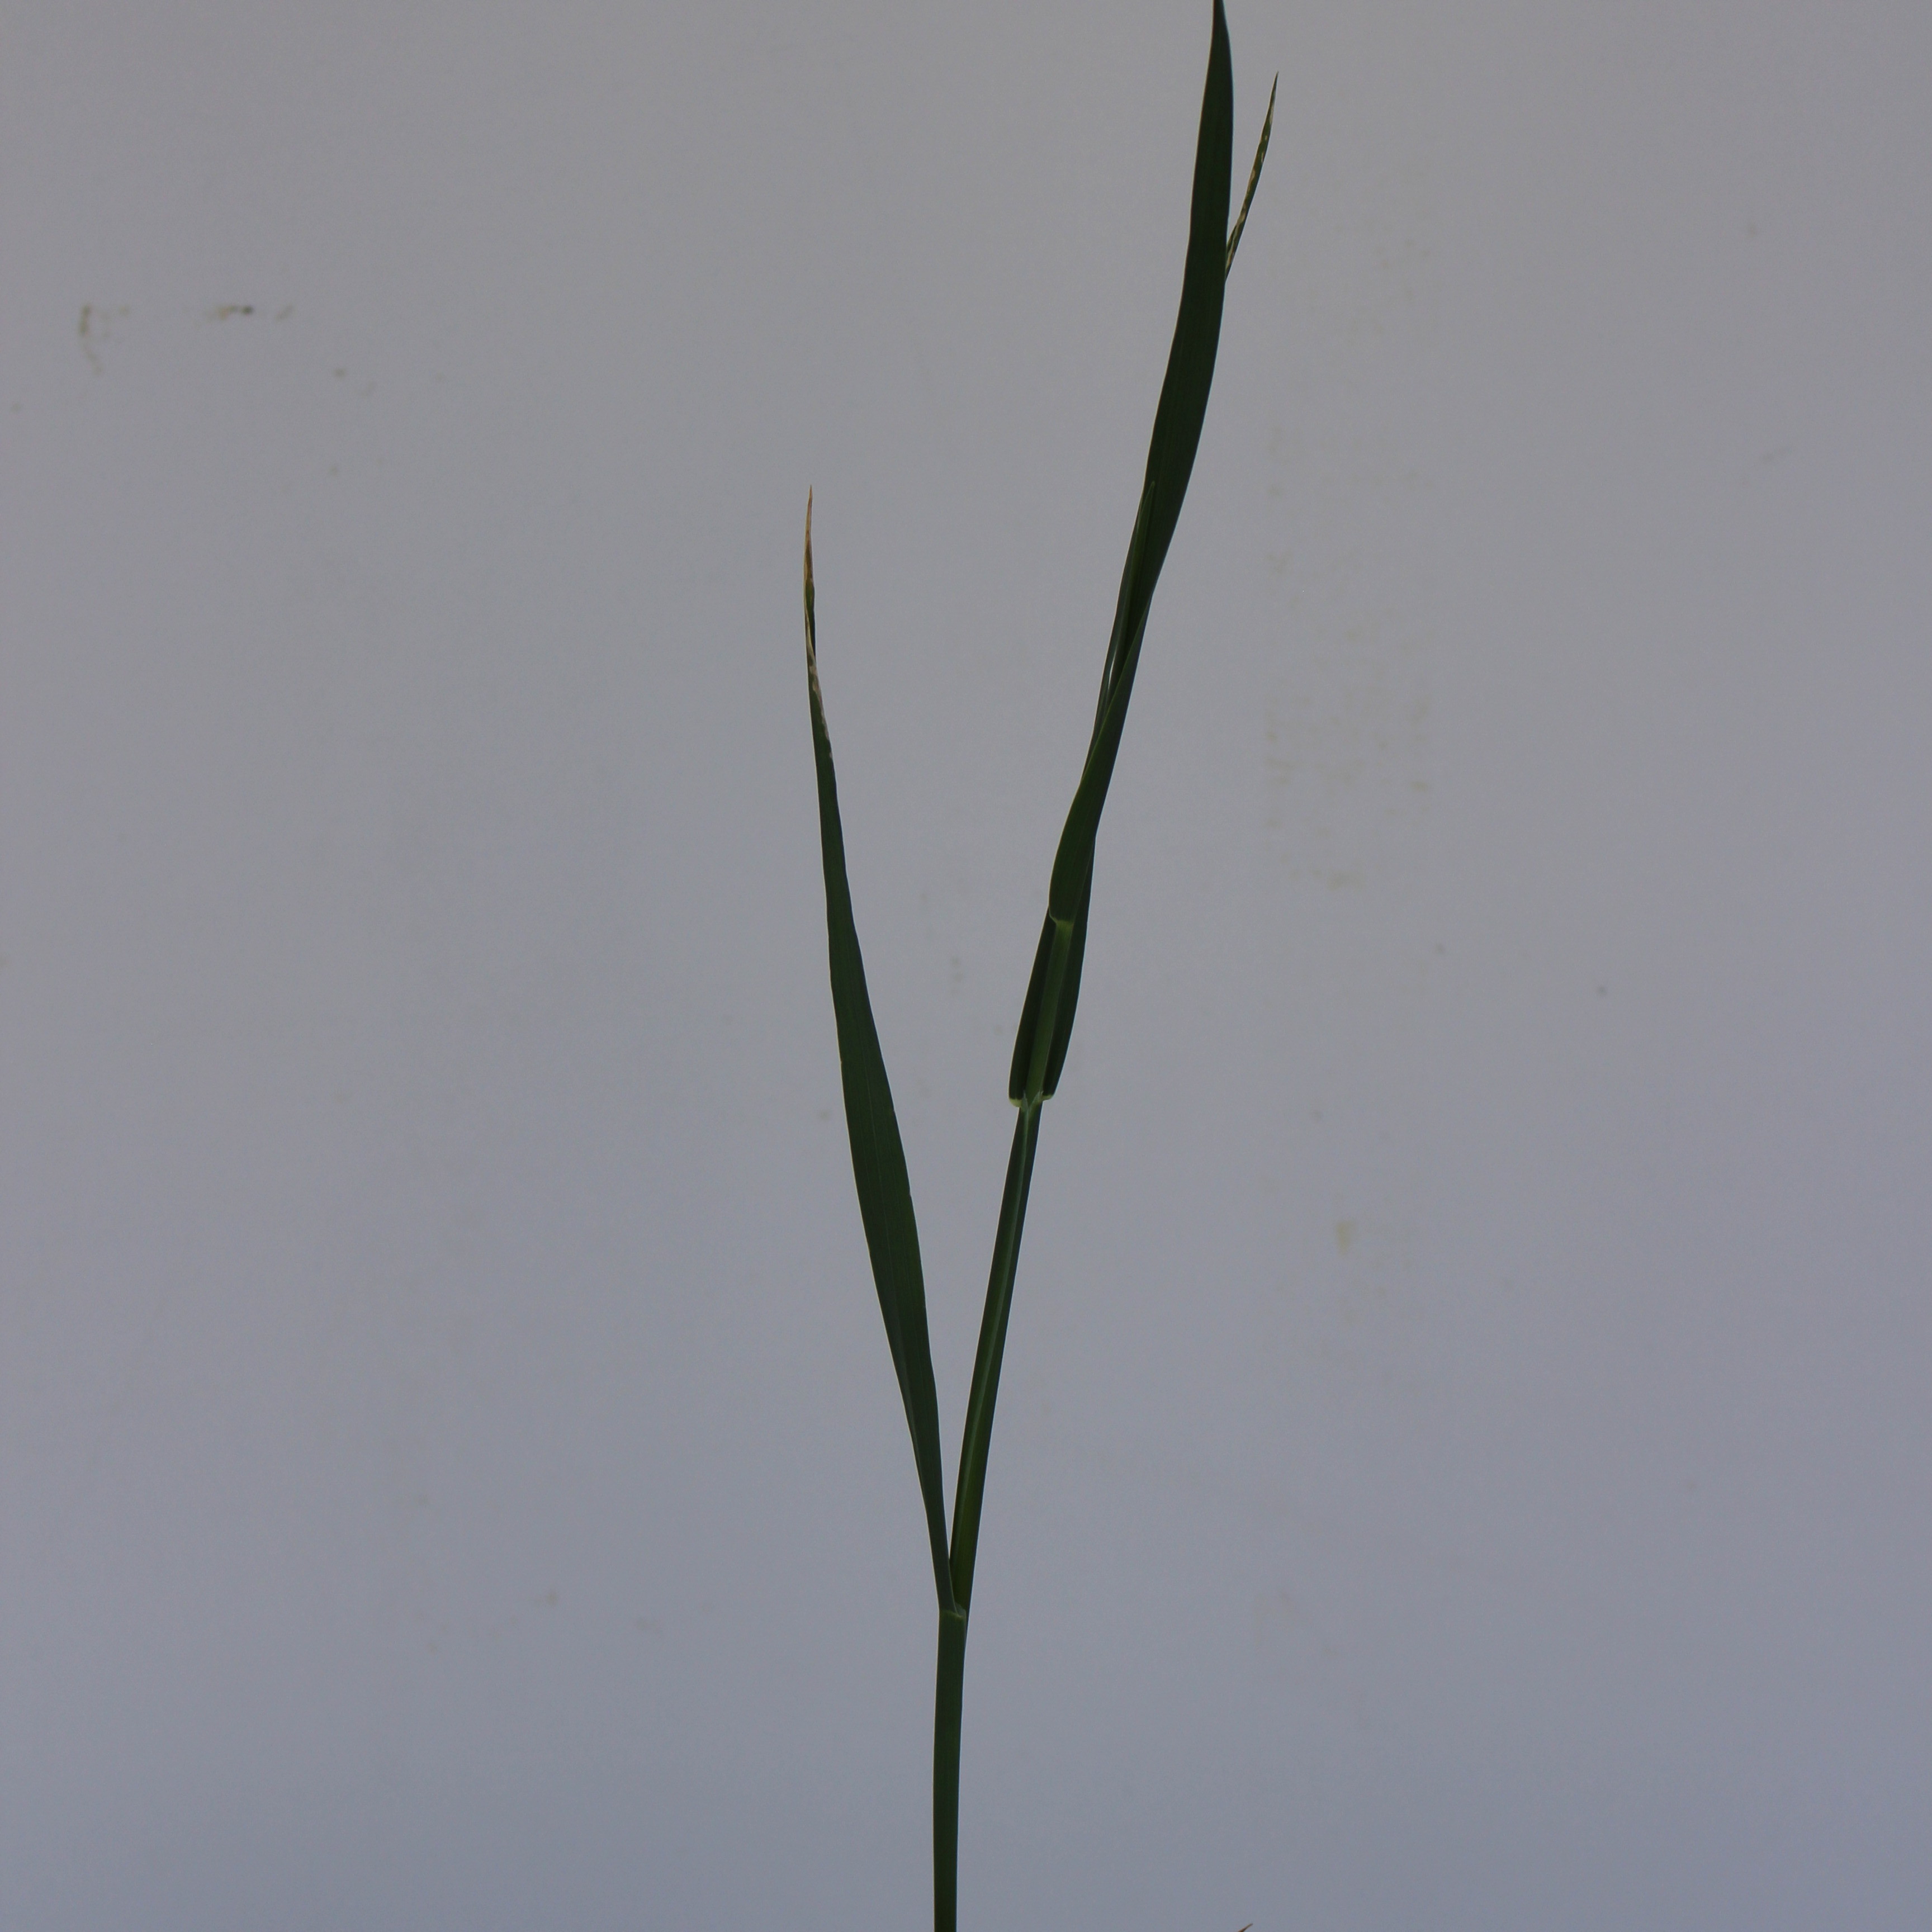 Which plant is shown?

Avena sterilis
